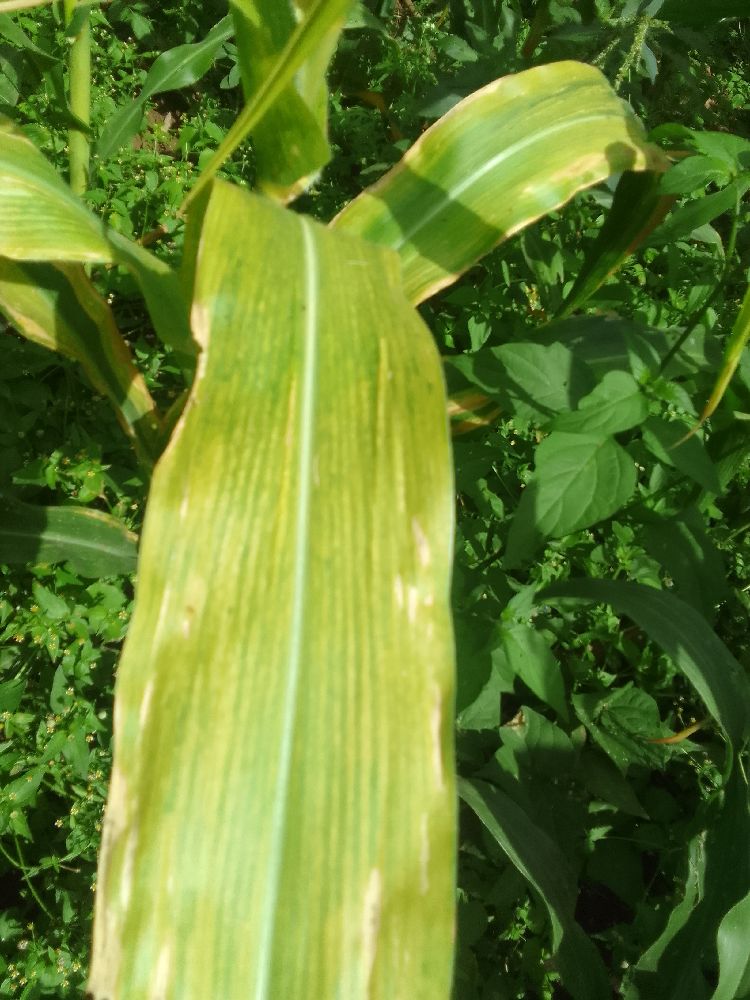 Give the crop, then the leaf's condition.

maize, maize lethal necrosis
